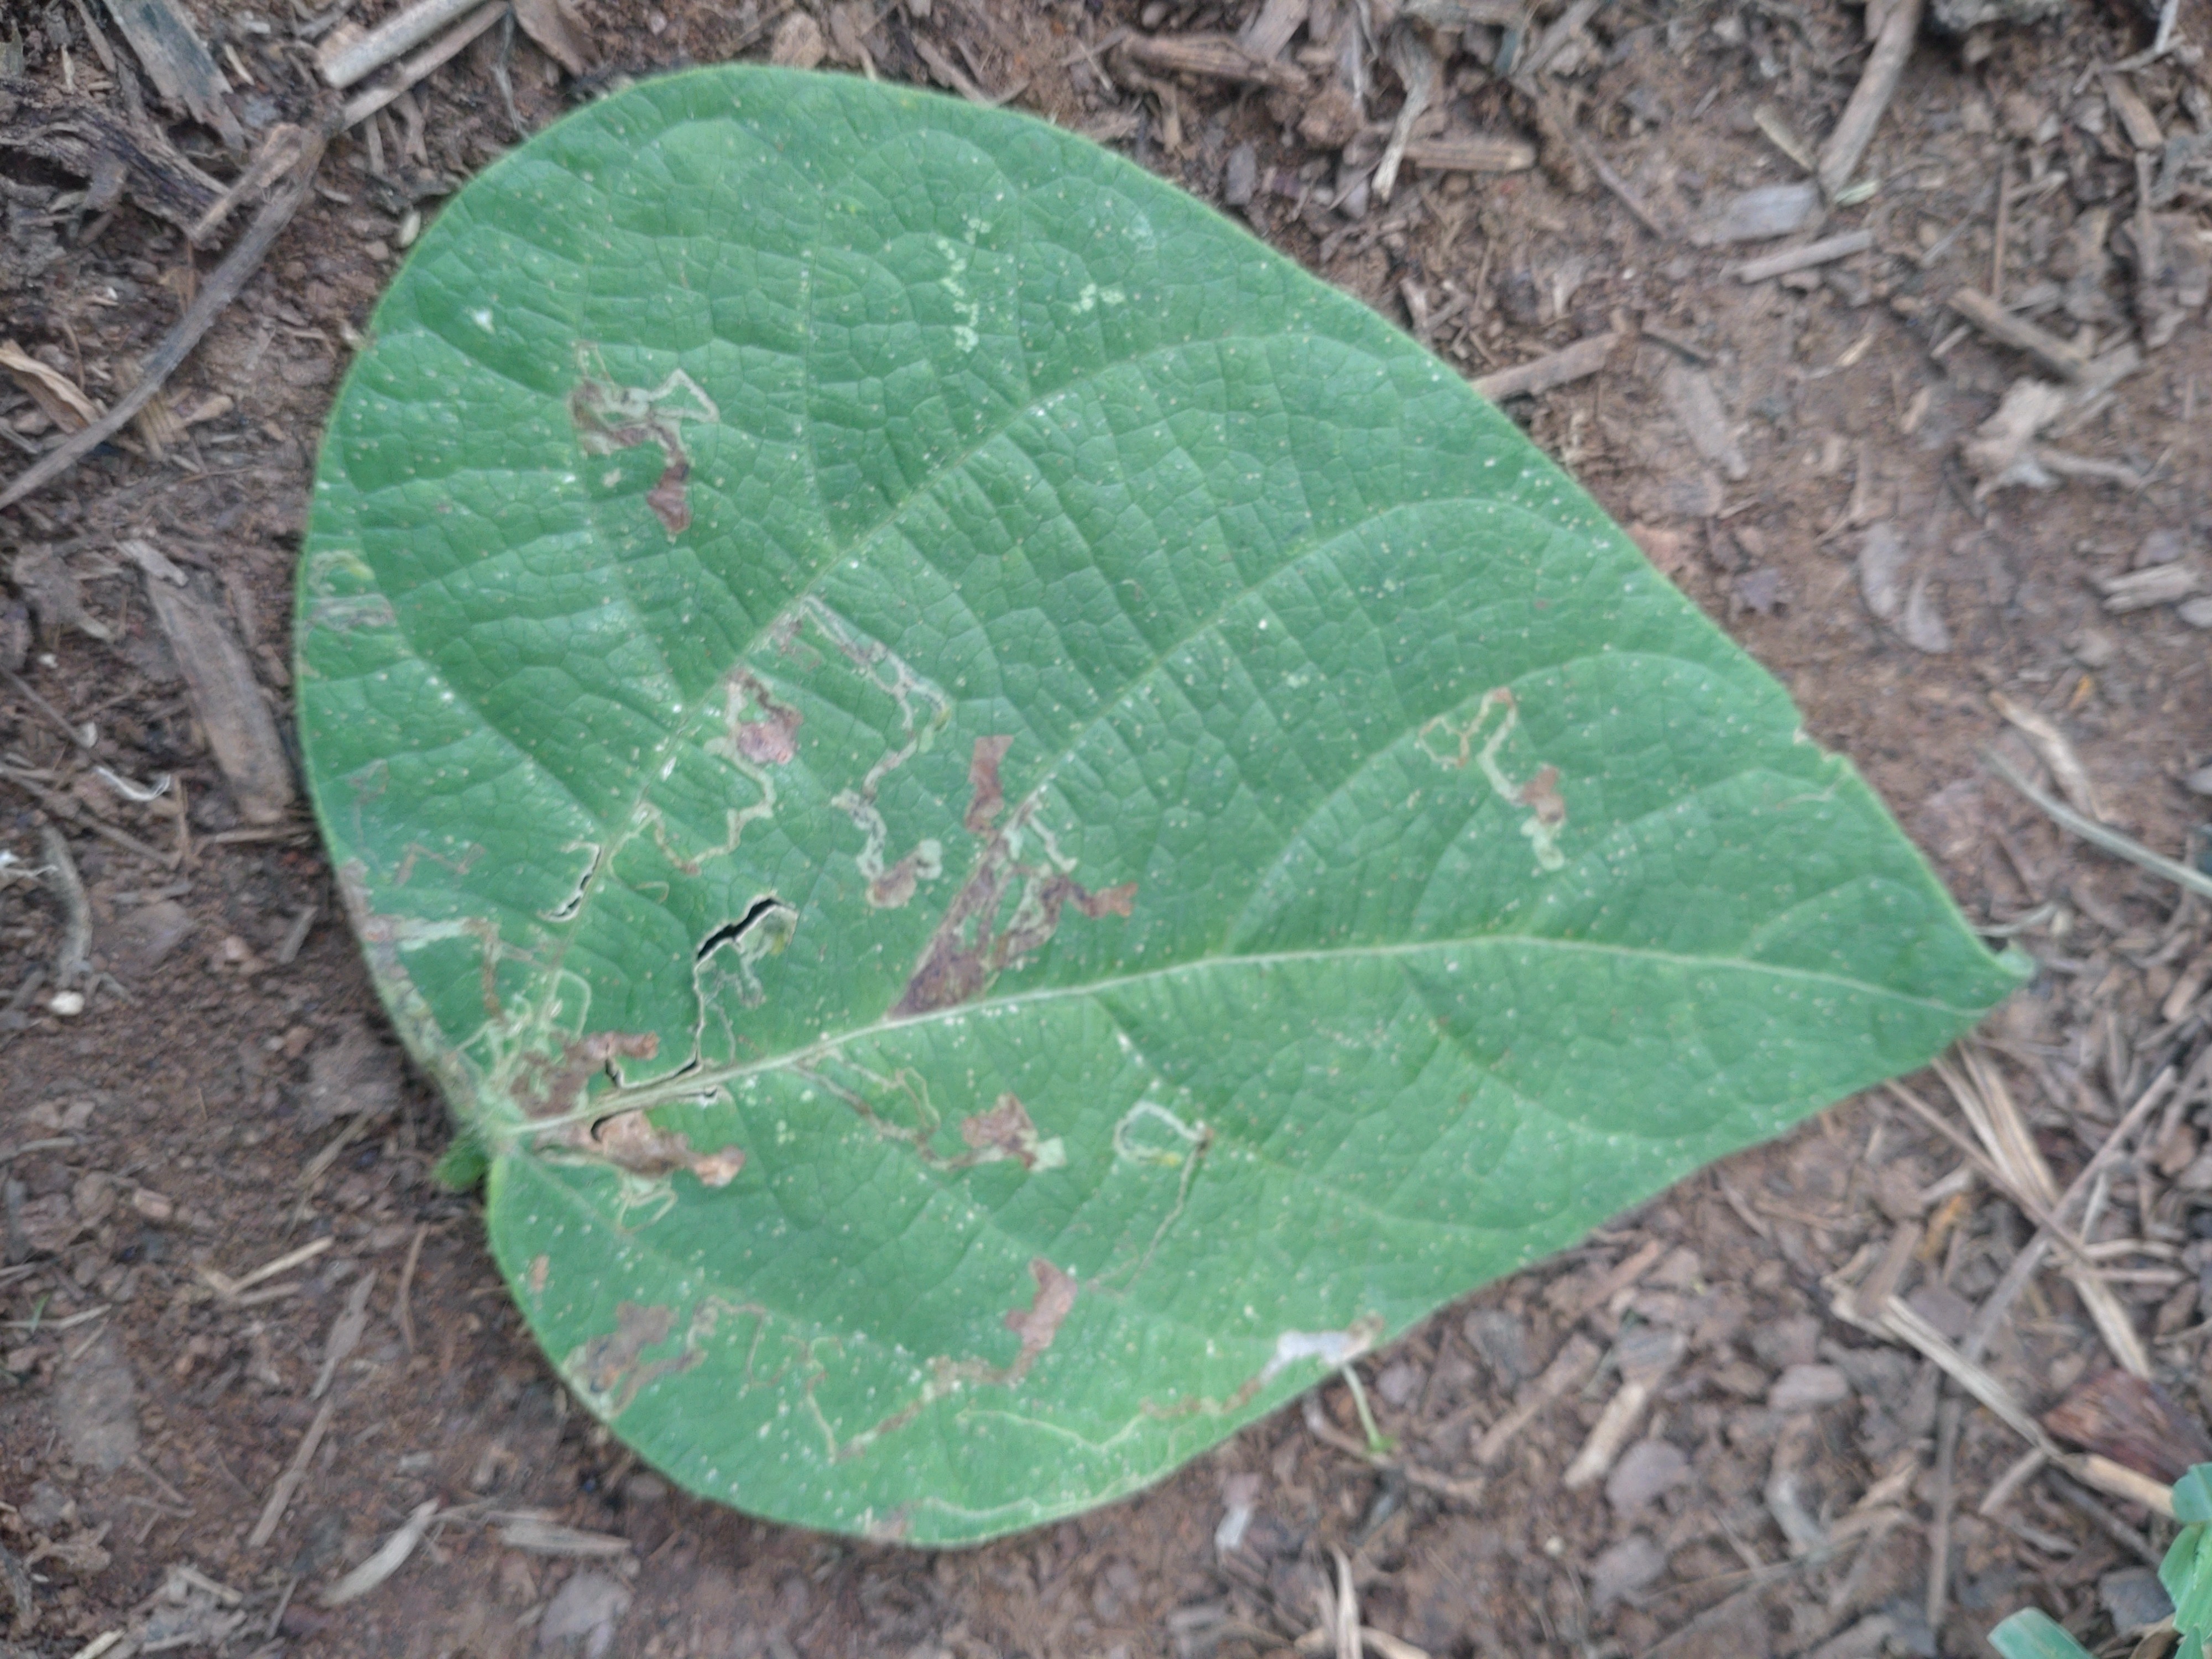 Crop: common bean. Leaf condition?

anthracnose
